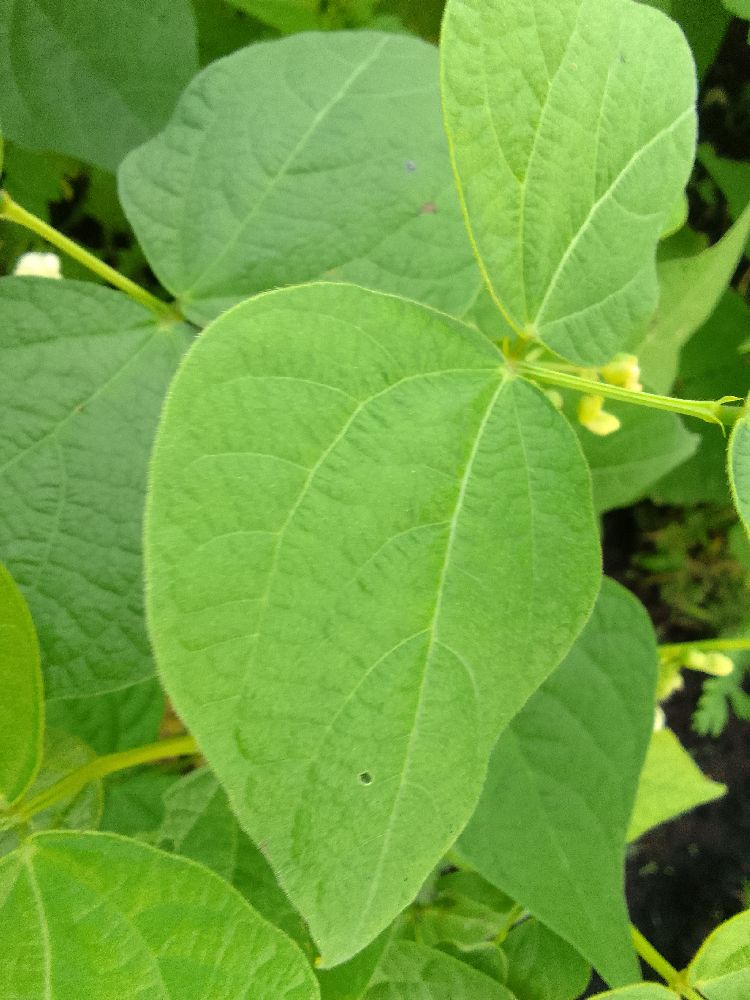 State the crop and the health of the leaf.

common bean, healthy
